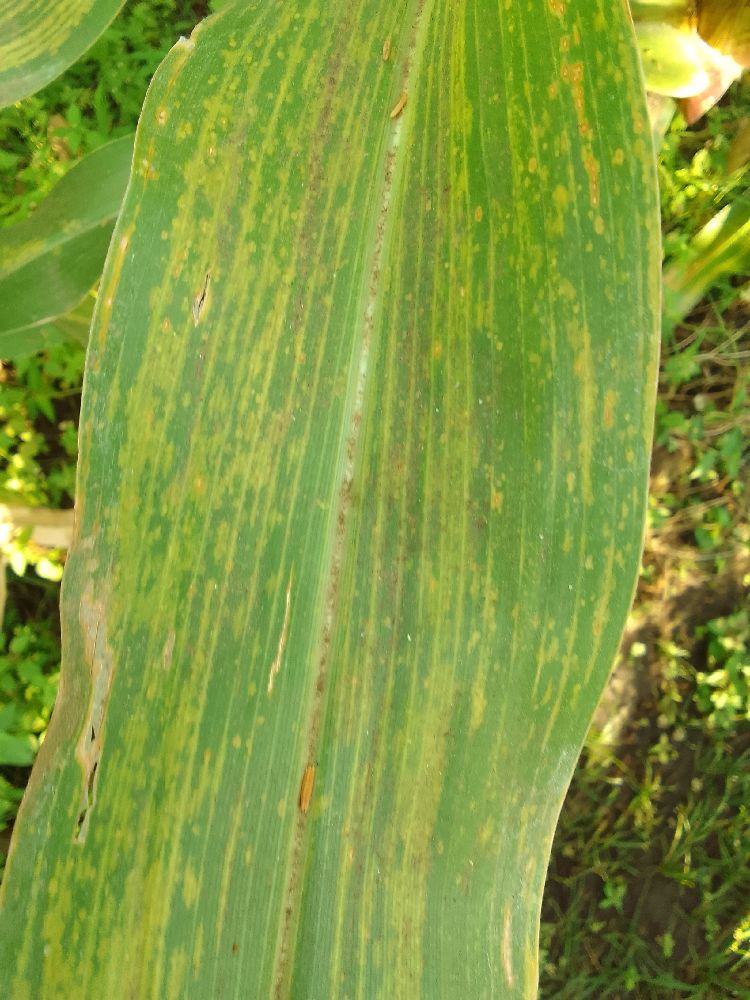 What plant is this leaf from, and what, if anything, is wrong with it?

maize, maize lethal necrosis
